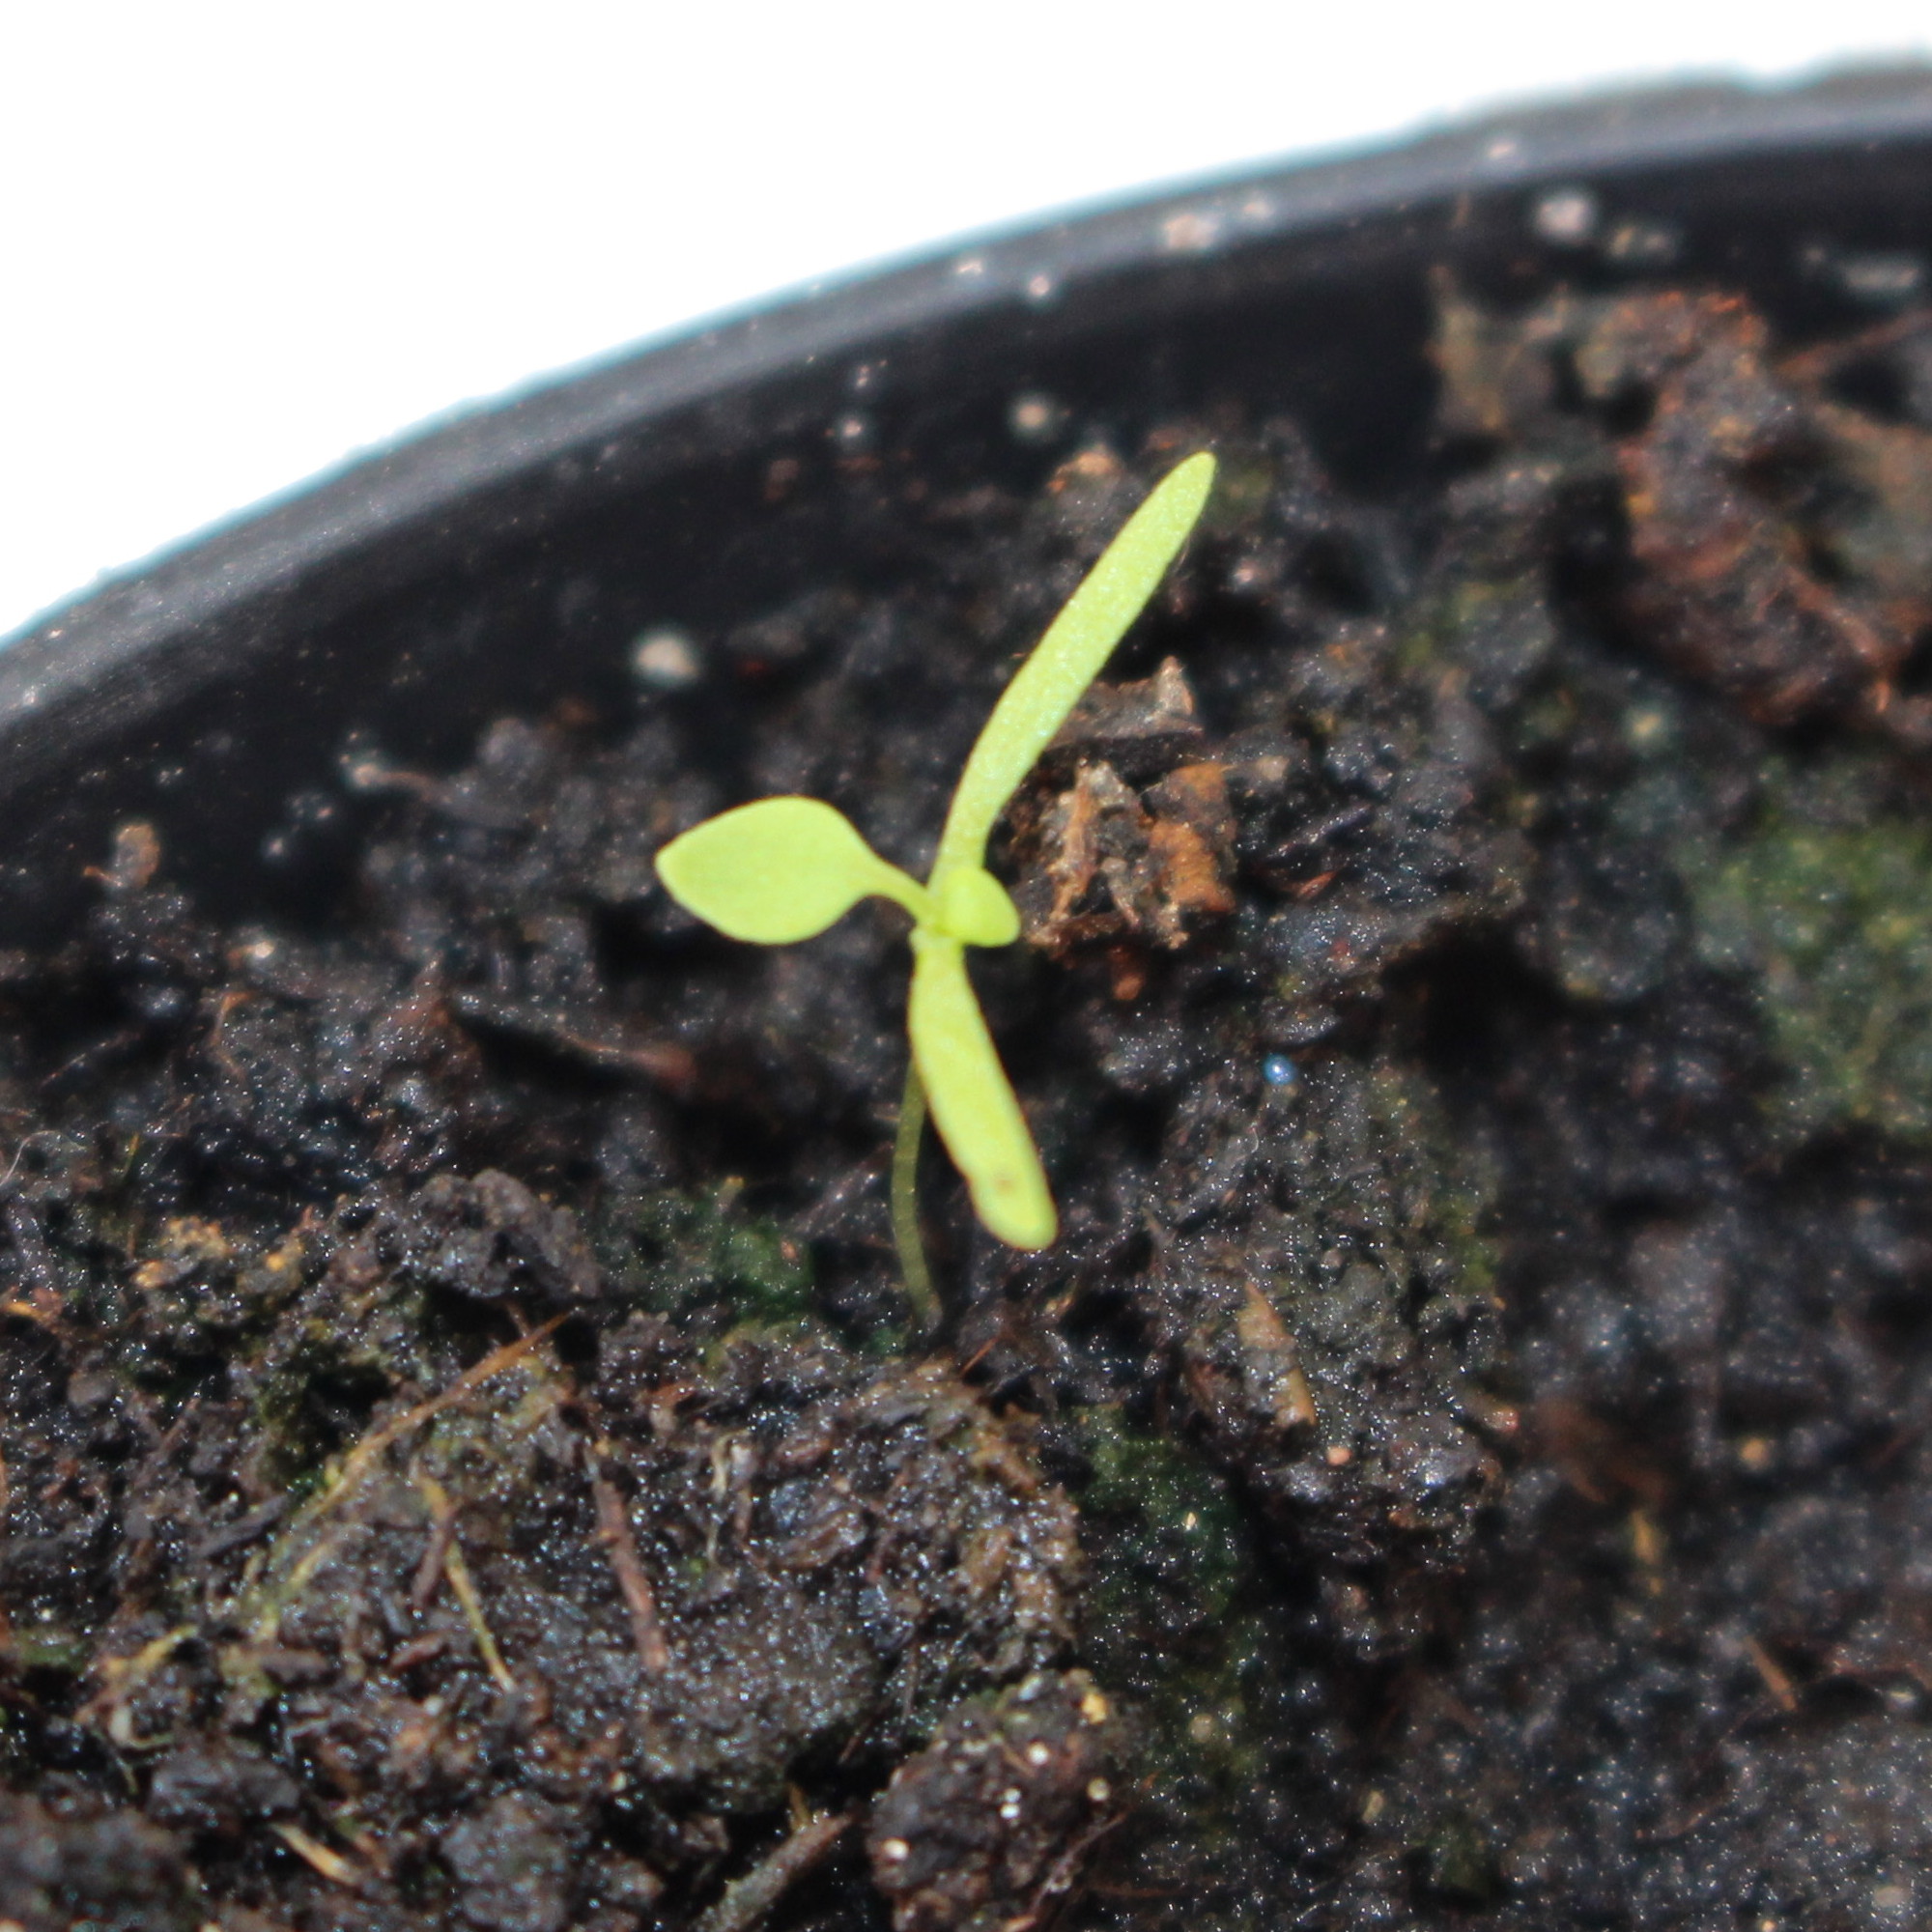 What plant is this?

Papaver rhoeas
